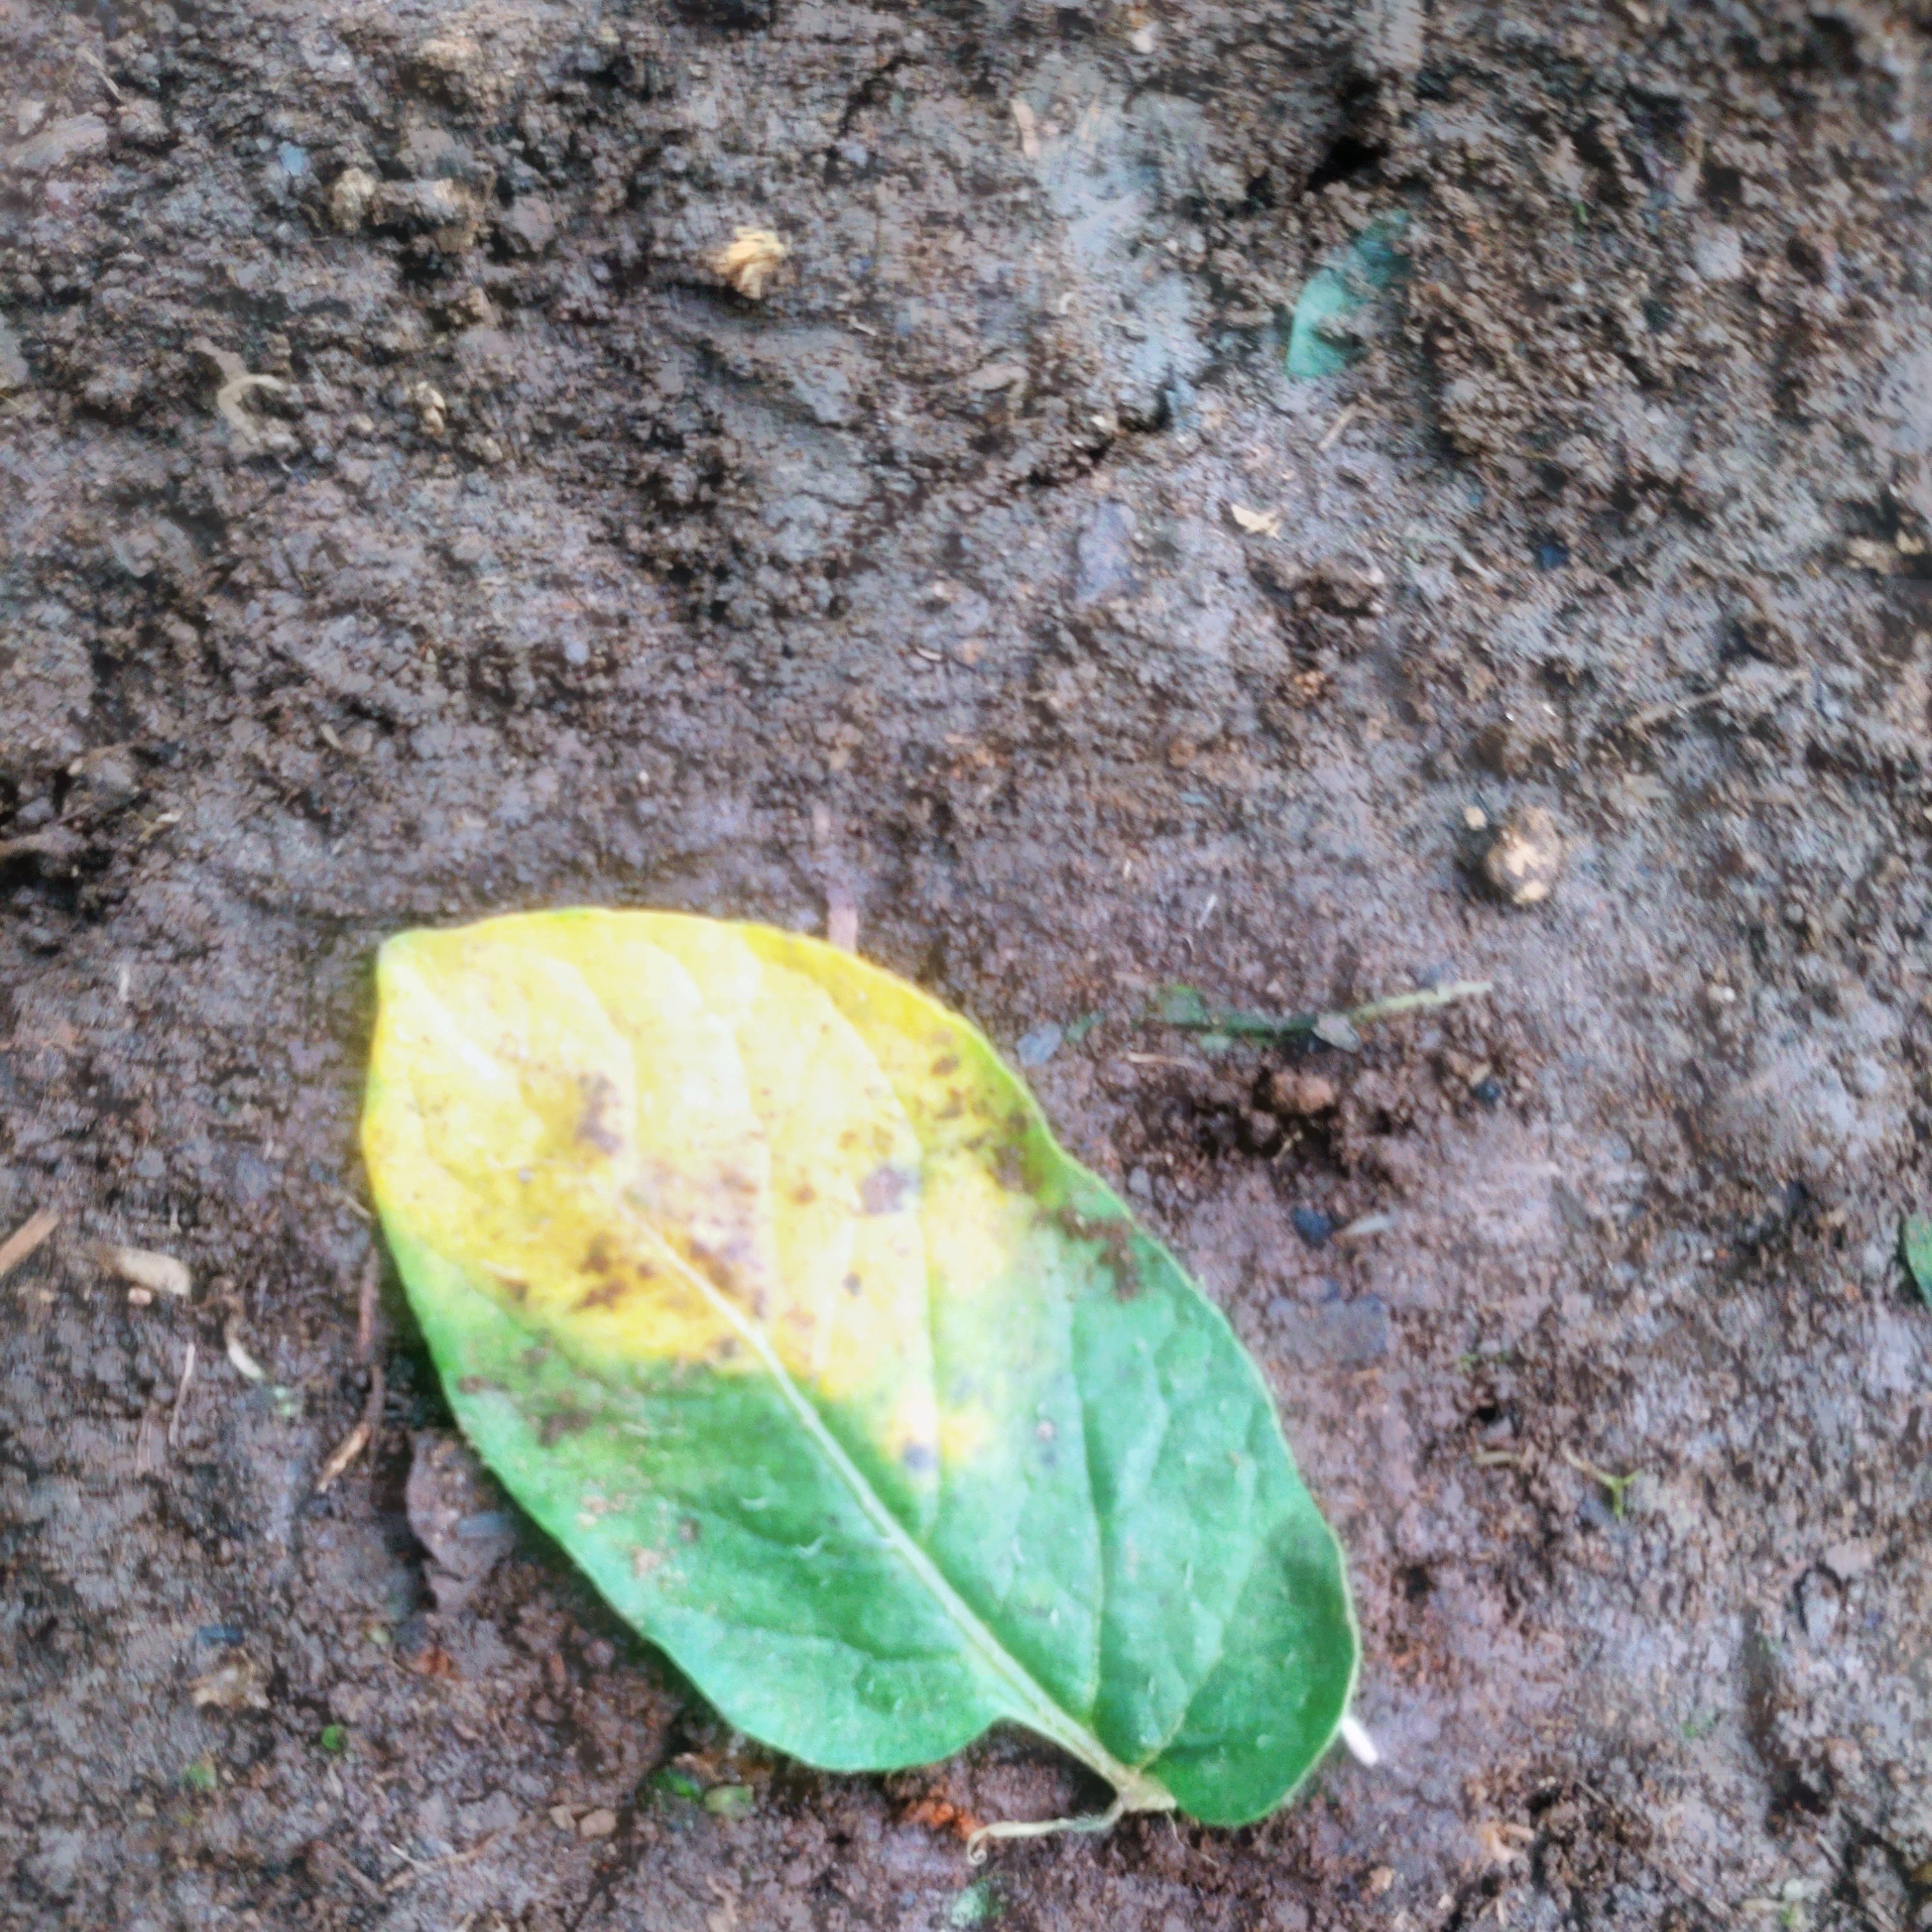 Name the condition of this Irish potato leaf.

late blight
